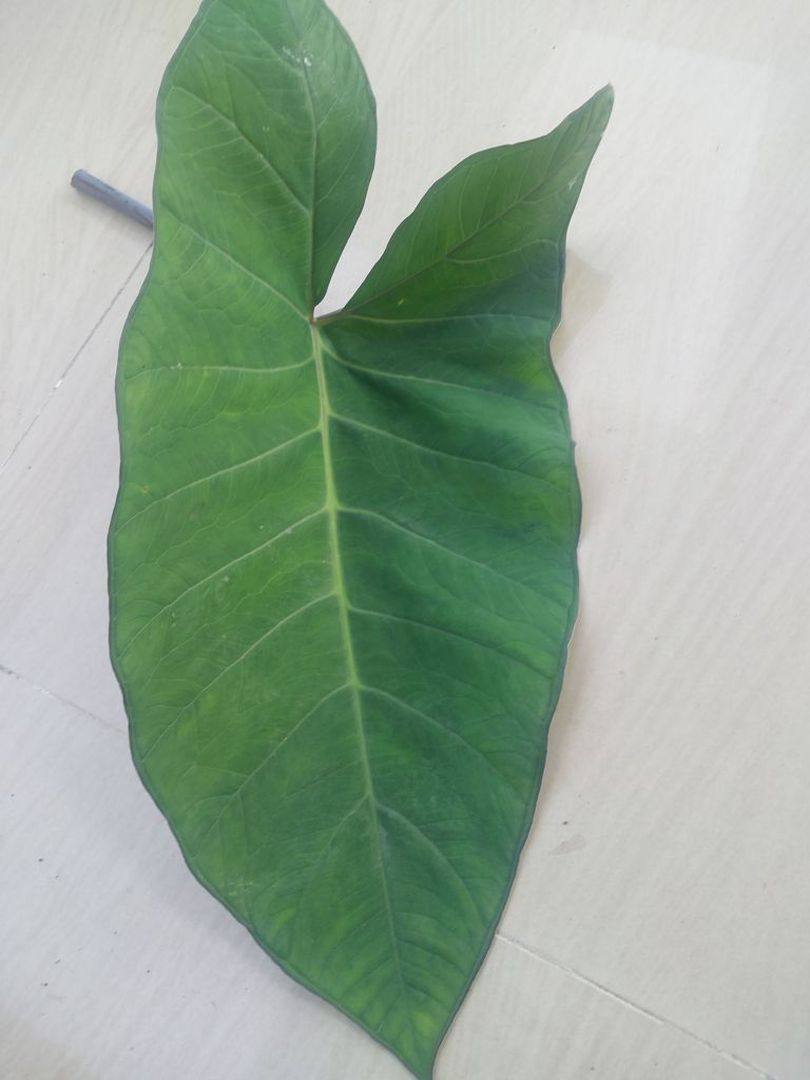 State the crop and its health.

taro, healthy
